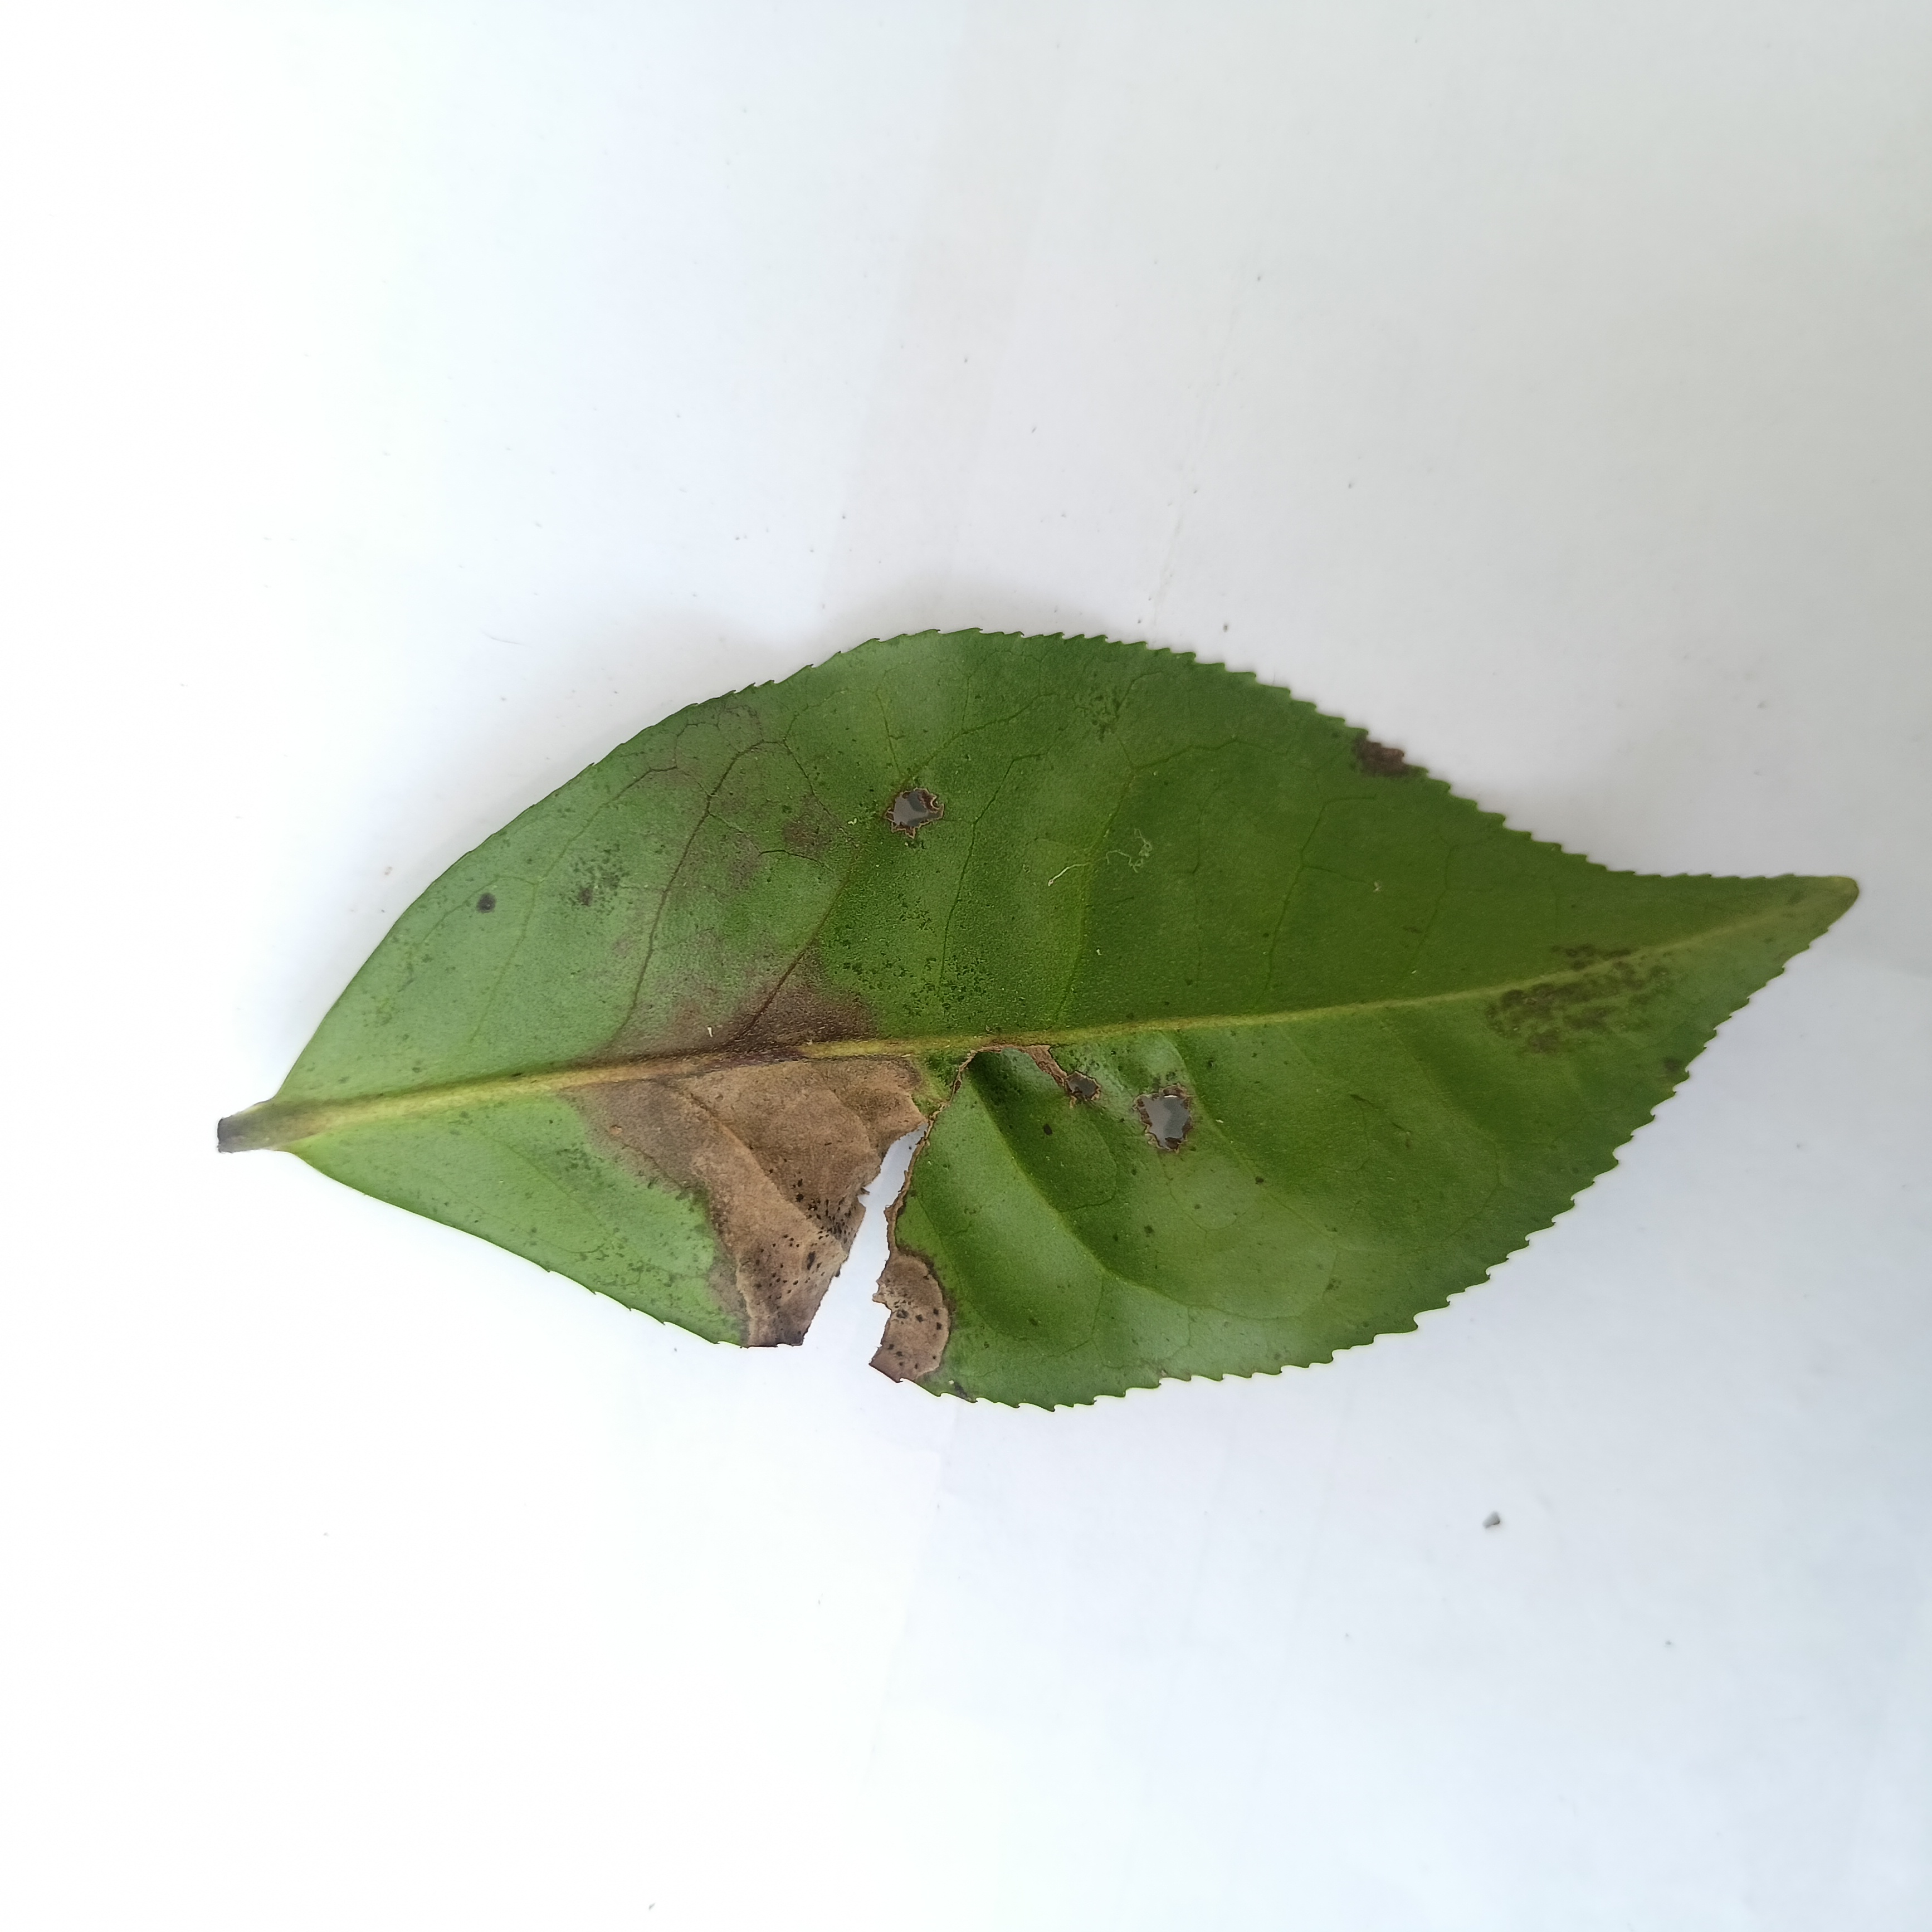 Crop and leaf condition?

tea, brown blight
